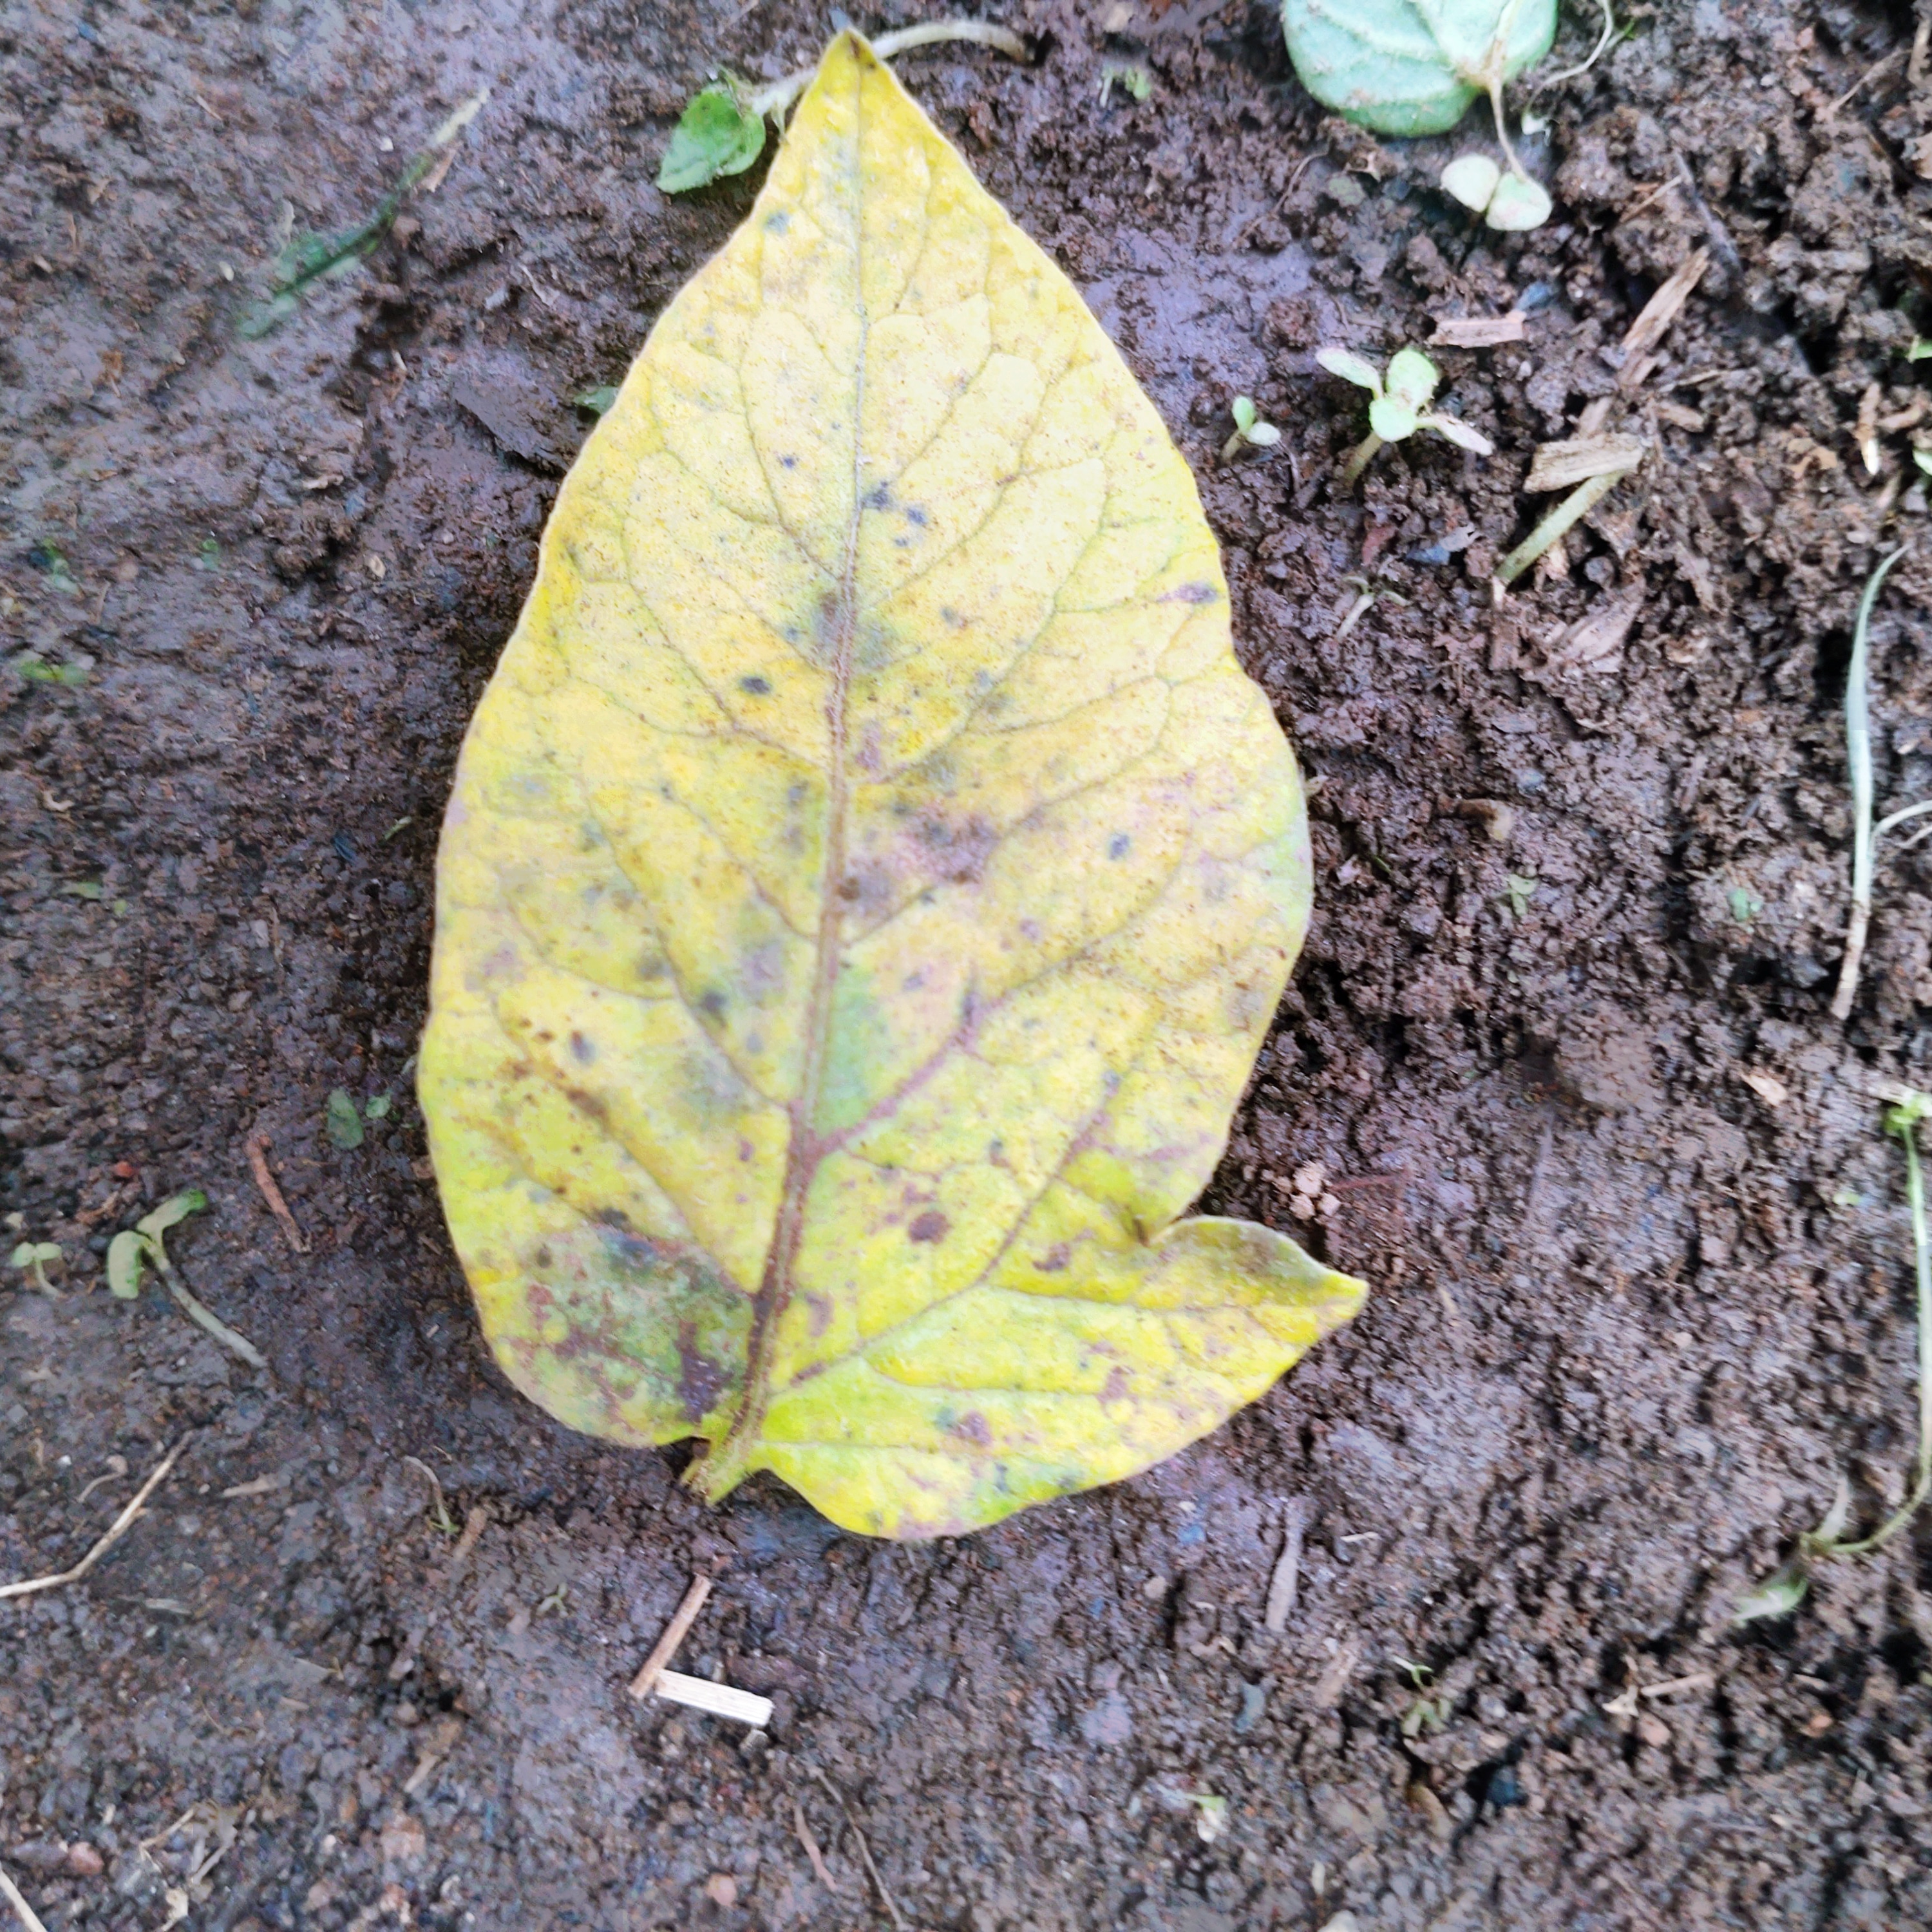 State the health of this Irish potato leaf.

late blight
